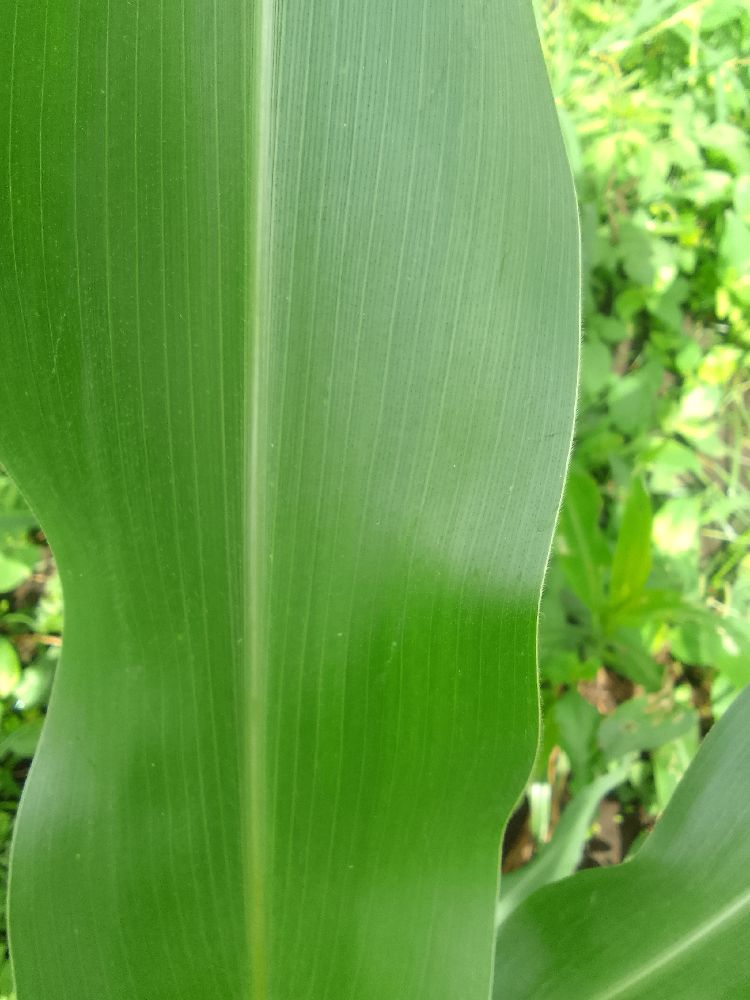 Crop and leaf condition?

maize, healthy
